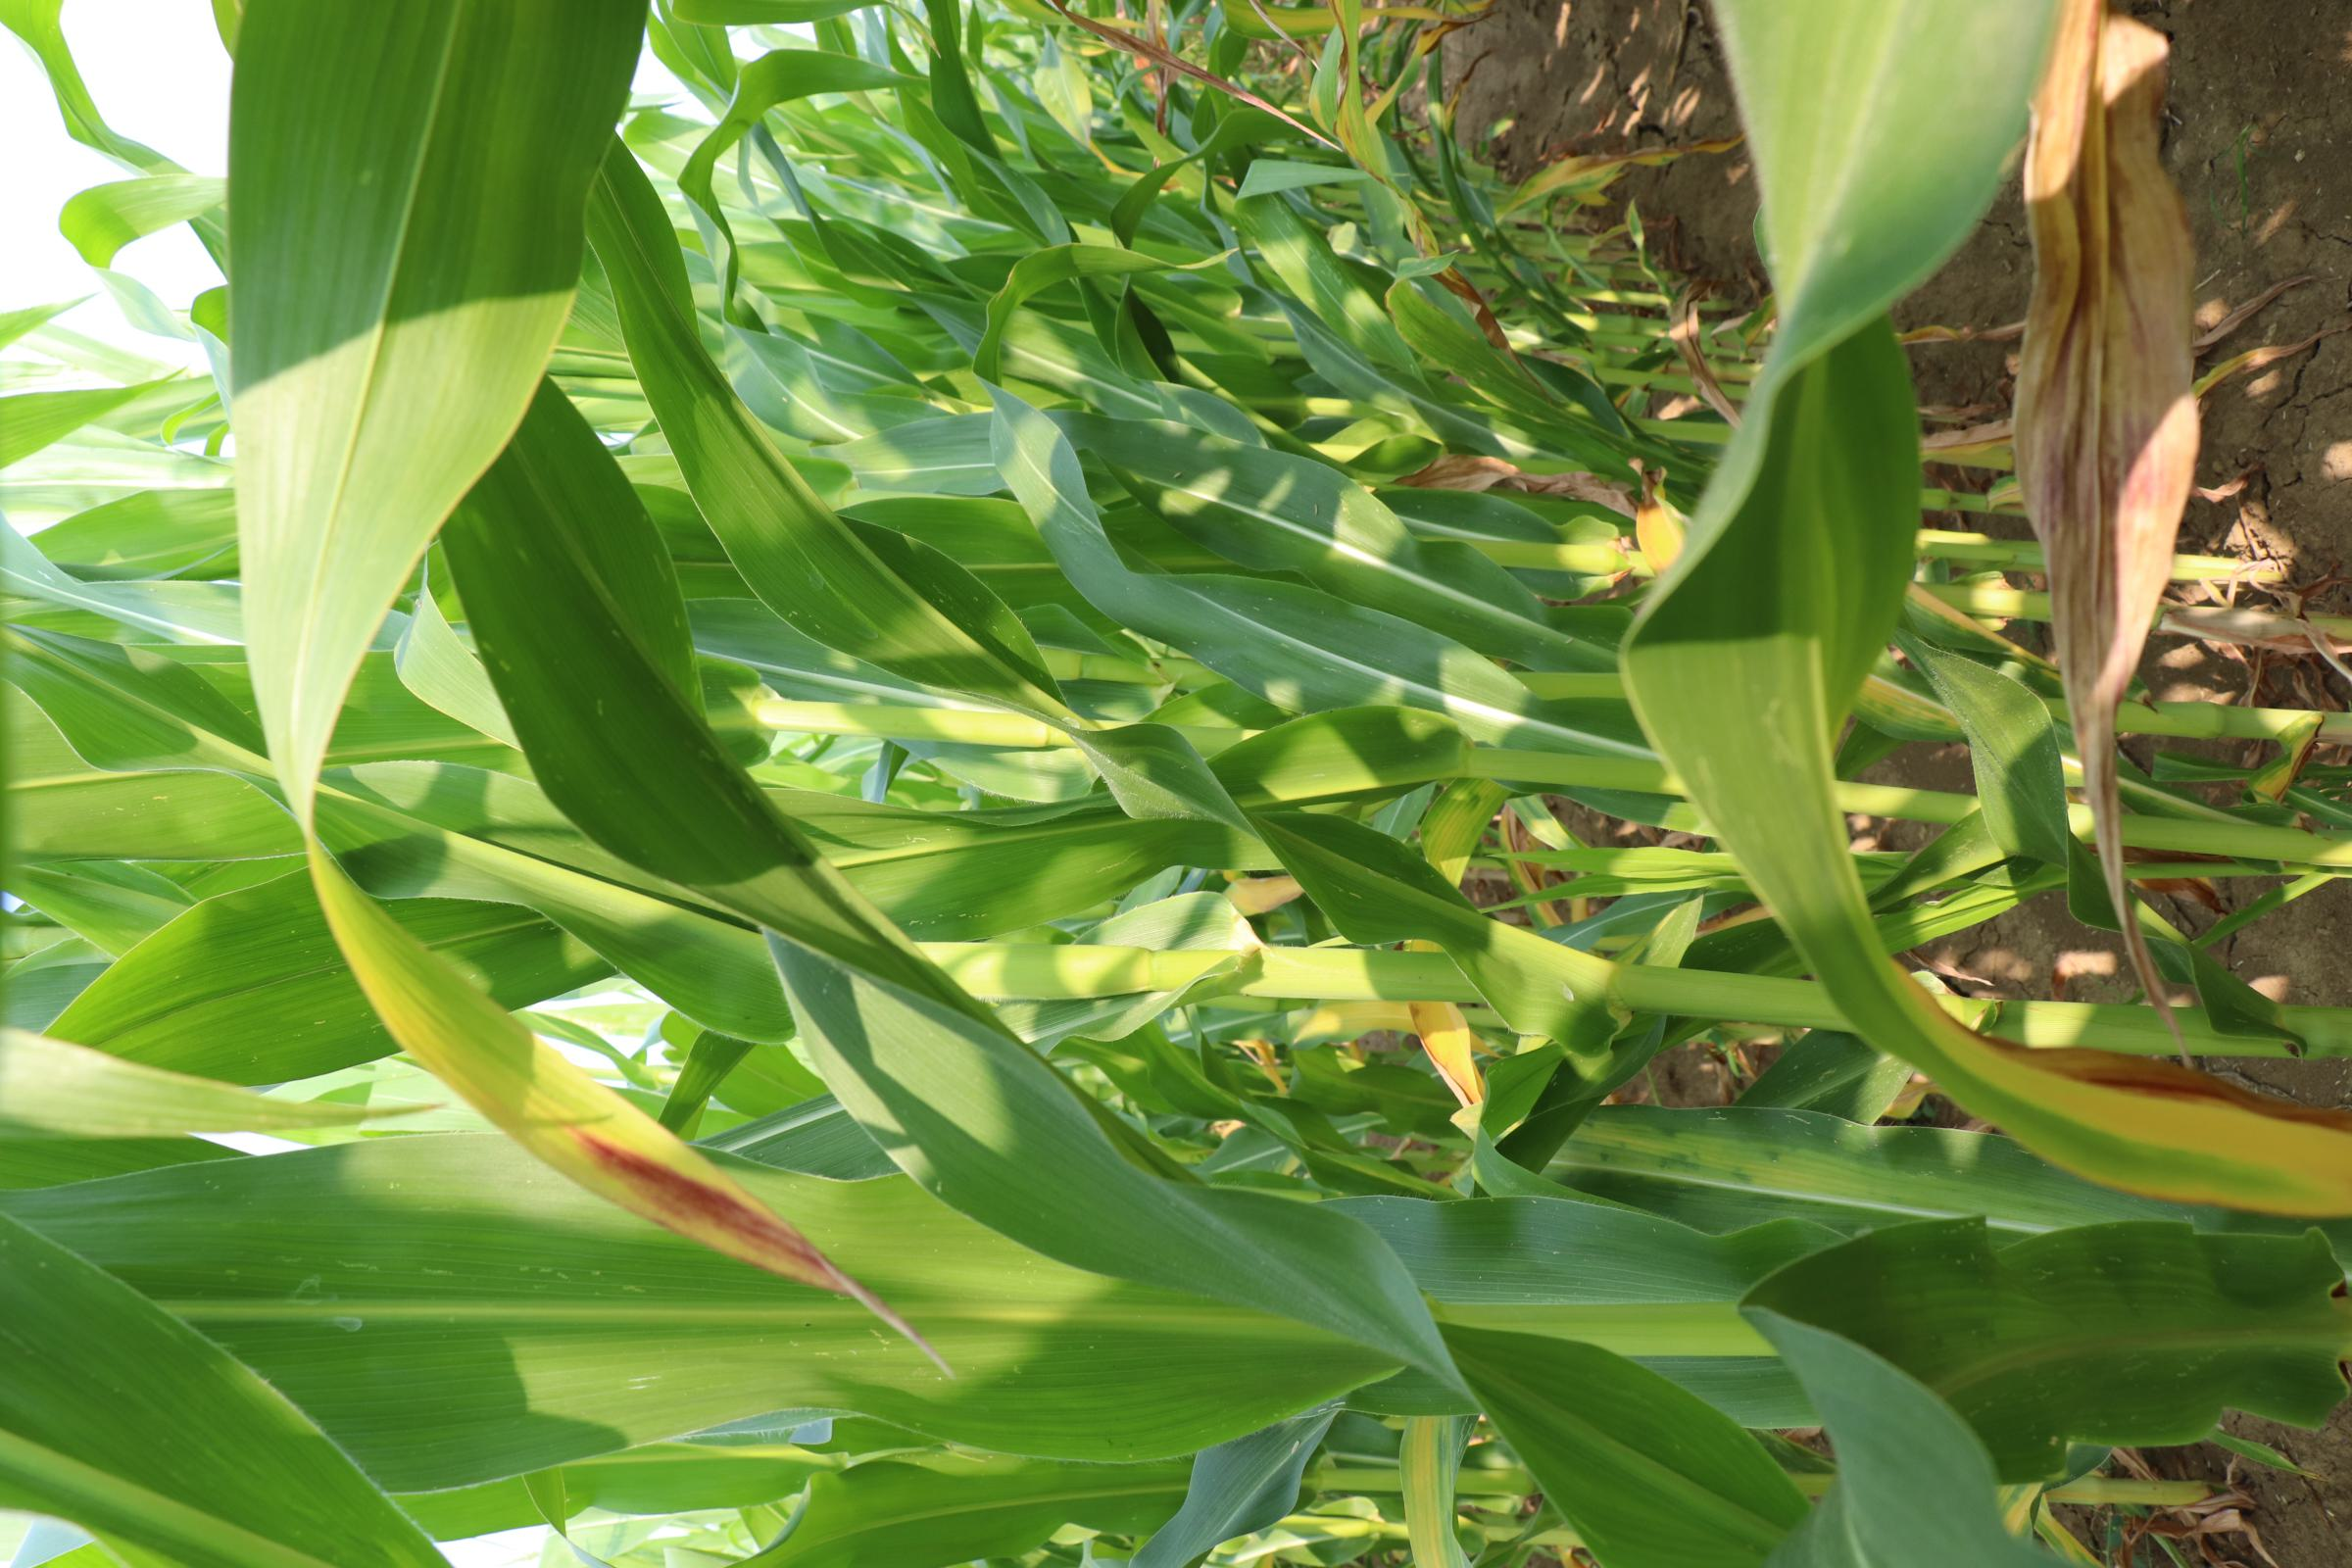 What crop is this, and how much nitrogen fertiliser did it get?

maize, no added nitrogen
